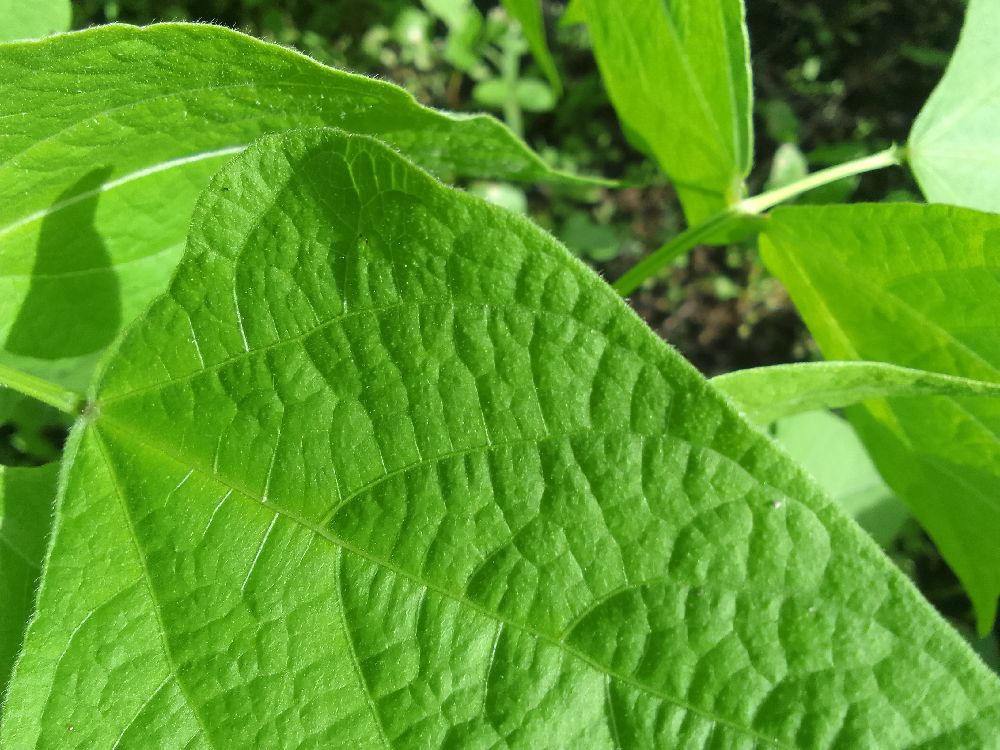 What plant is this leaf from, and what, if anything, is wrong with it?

common bean, healthy
